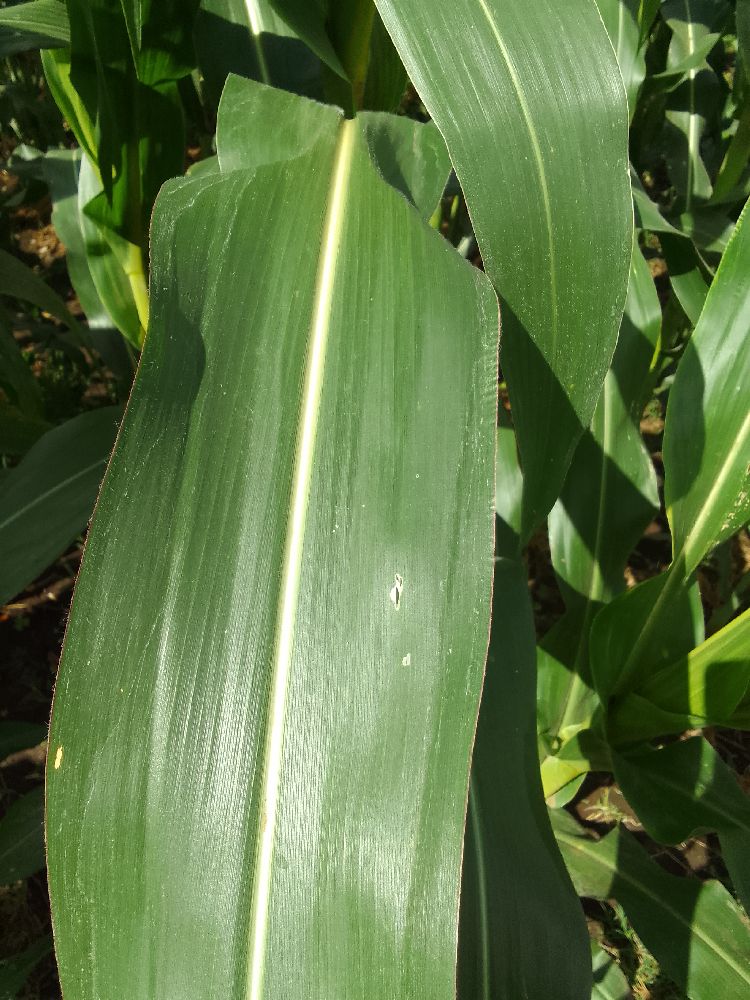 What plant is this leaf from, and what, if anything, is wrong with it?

maize, healthy
